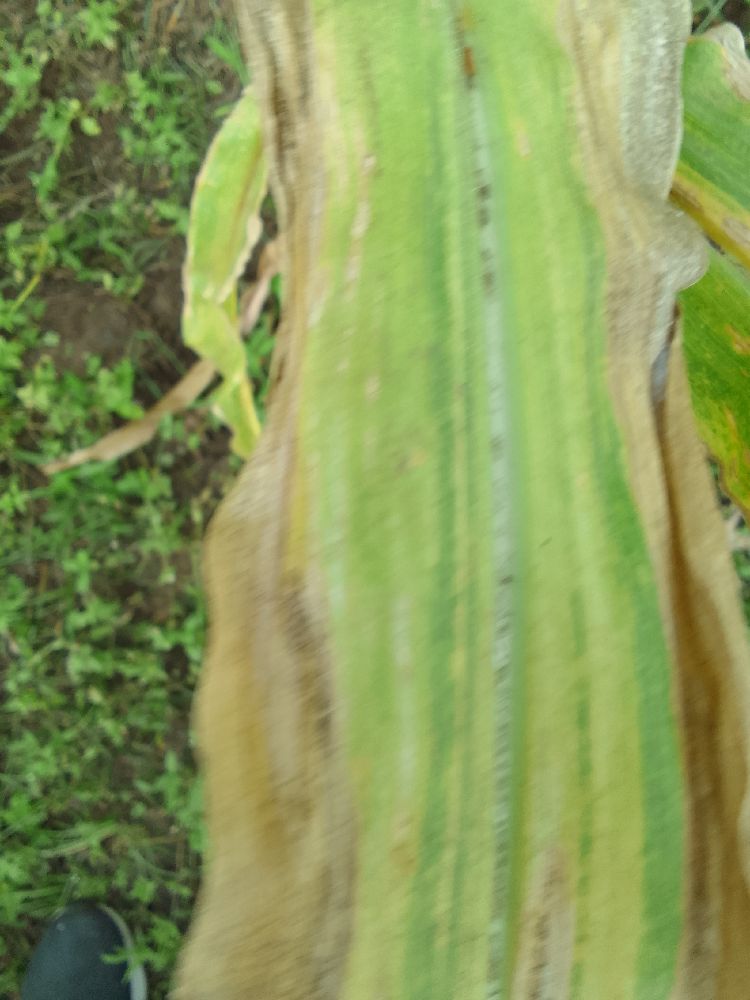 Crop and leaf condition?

maize, maize lethal necrosis
